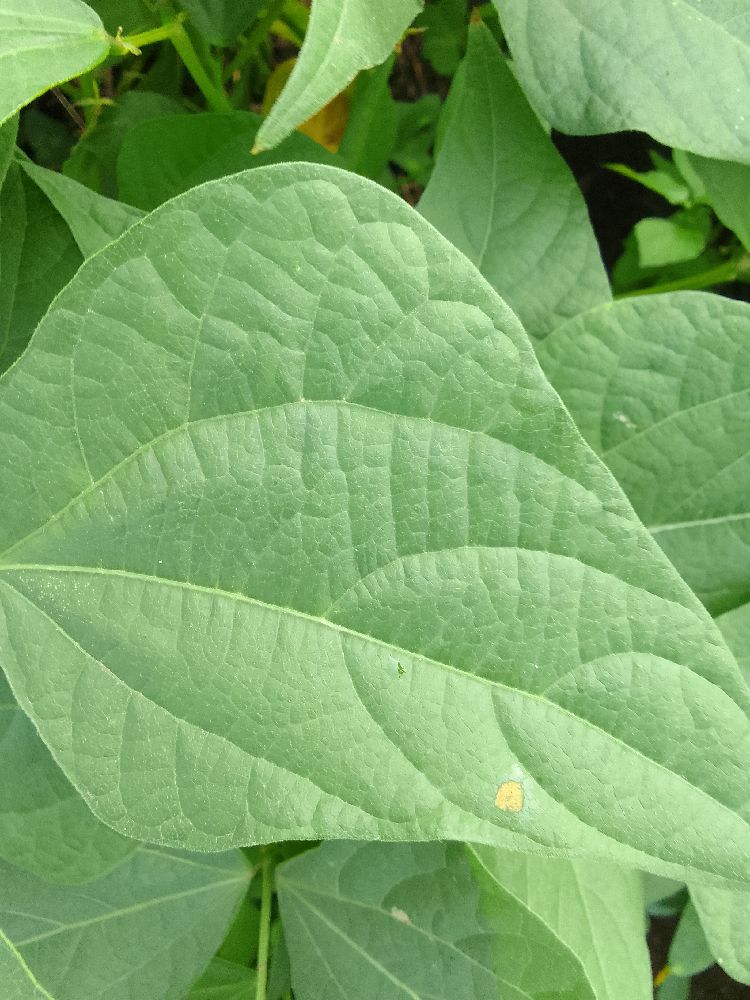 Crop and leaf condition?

common bean, healthy
